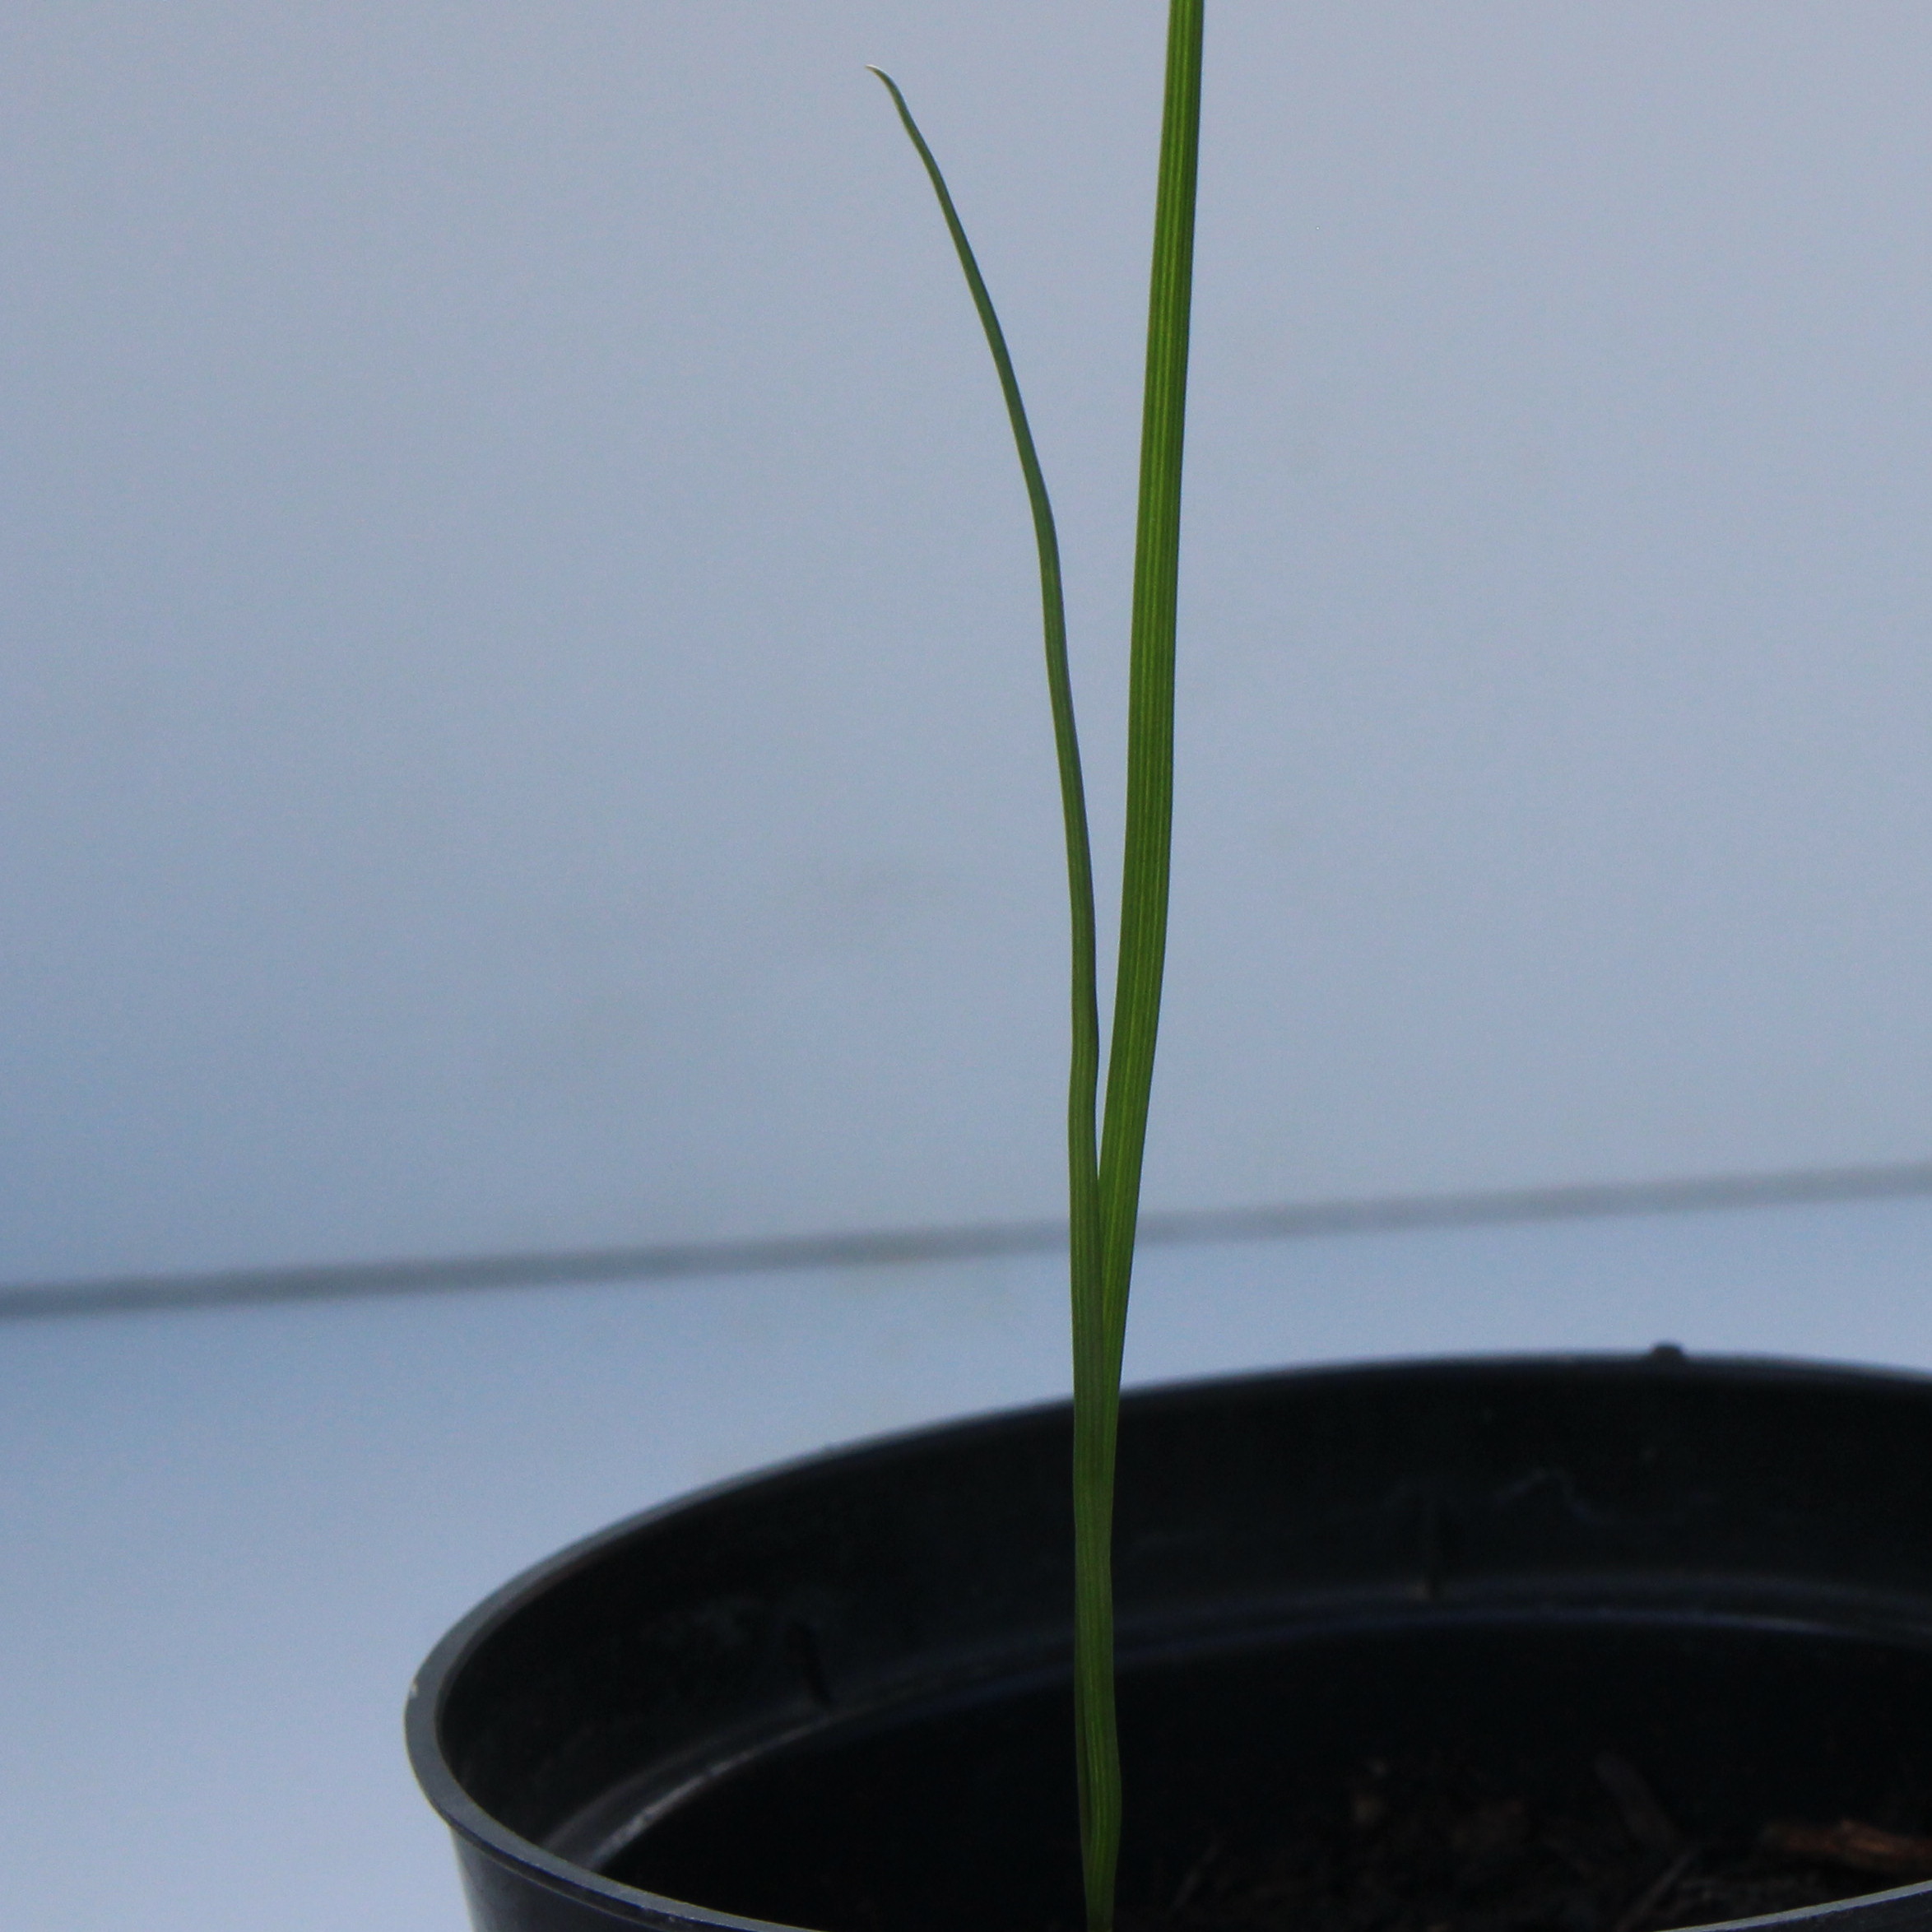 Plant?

Lolium multiflorum
